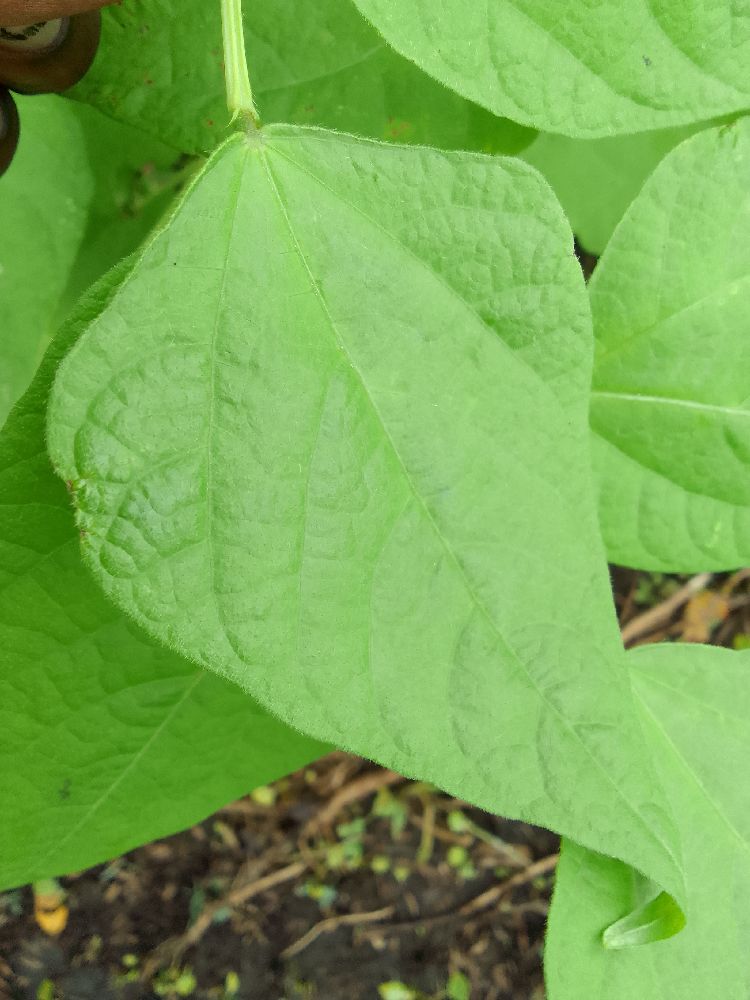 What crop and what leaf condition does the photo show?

common bean, healthy
